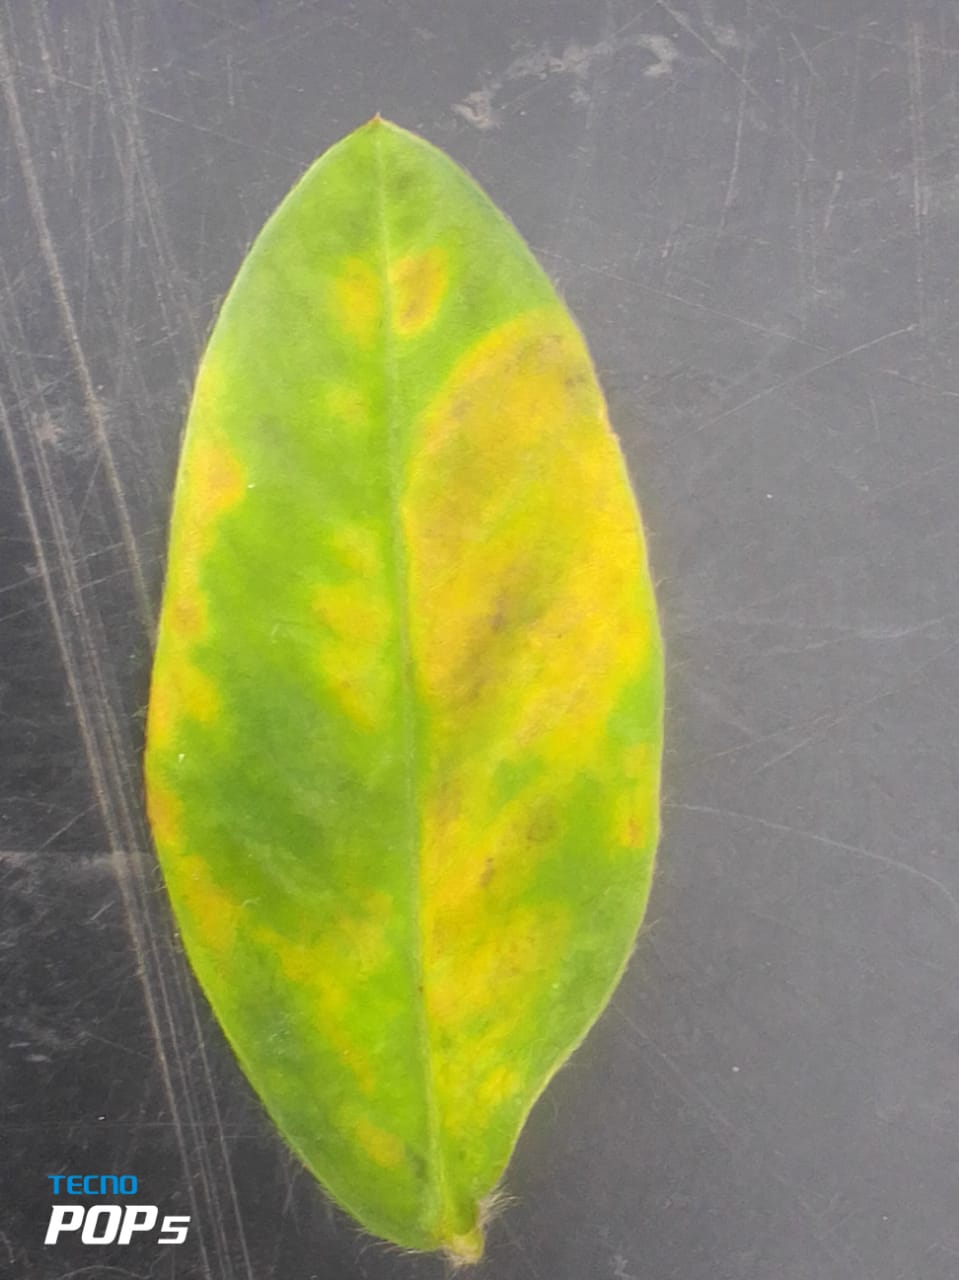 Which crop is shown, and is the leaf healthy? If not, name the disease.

peanut, groundnut rosette virus
